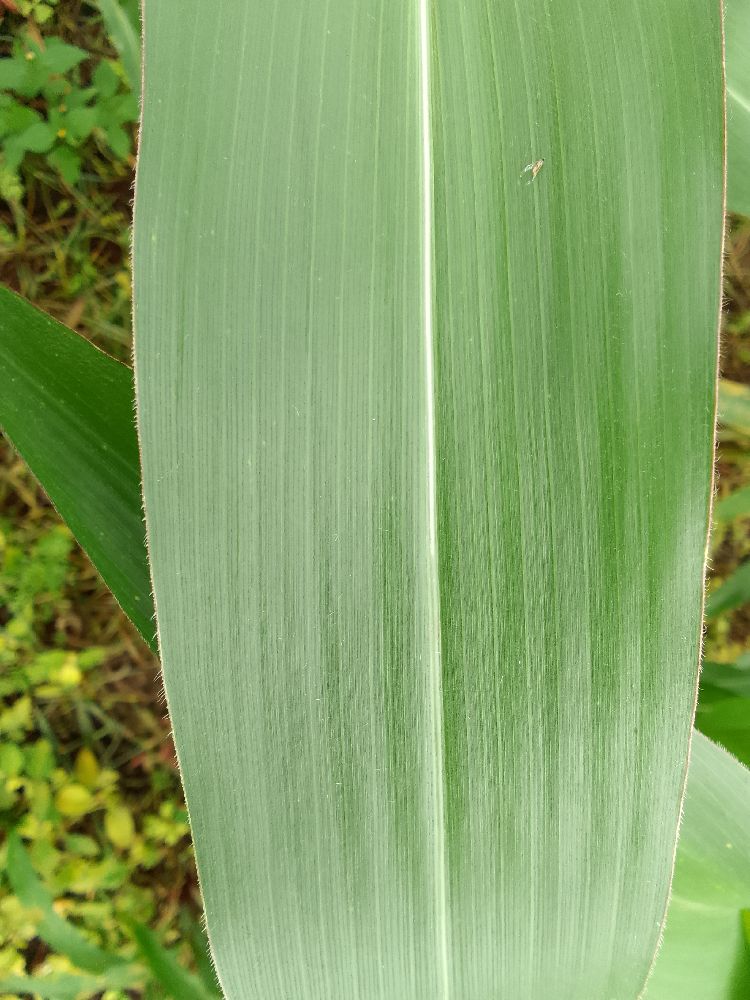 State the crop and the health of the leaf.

maize, healthy
